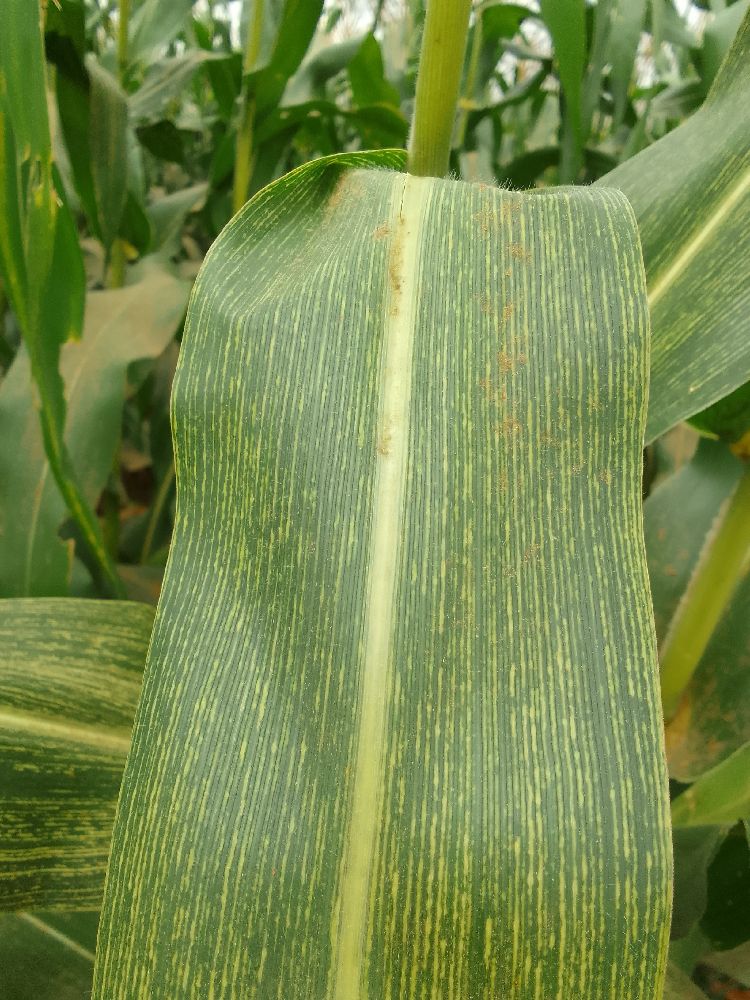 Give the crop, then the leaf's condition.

maize, maize streak virus
